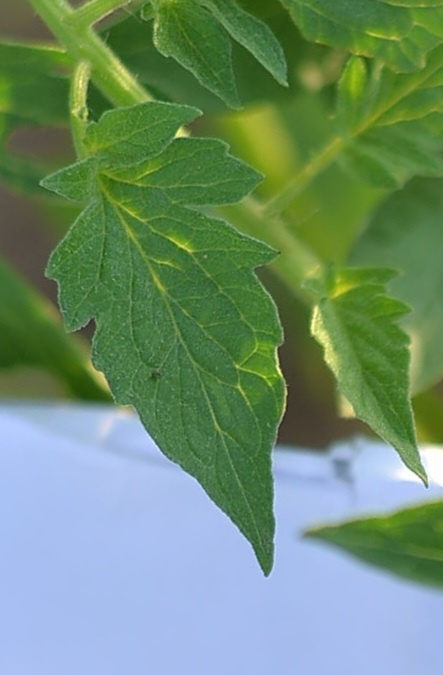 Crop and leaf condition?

tomato, healthy
